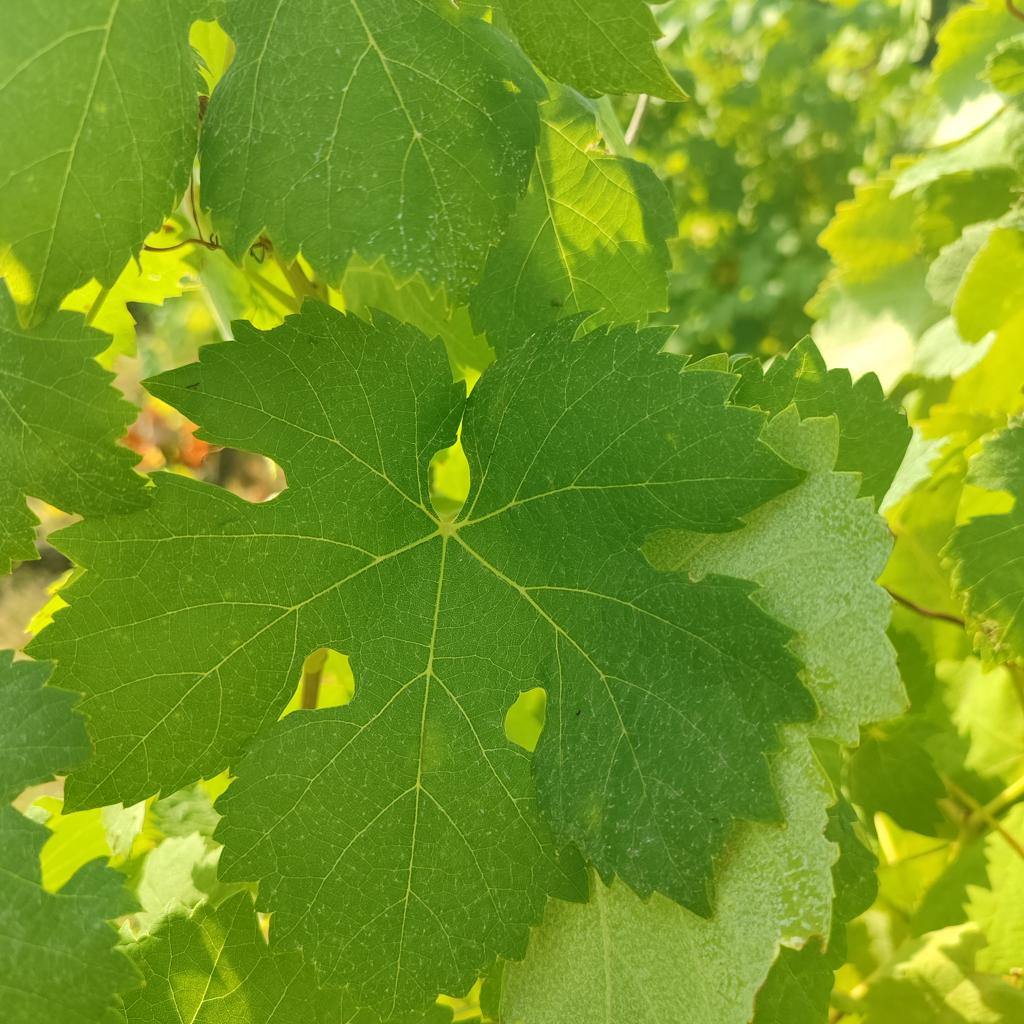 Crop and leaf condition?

grapevine, healthy
